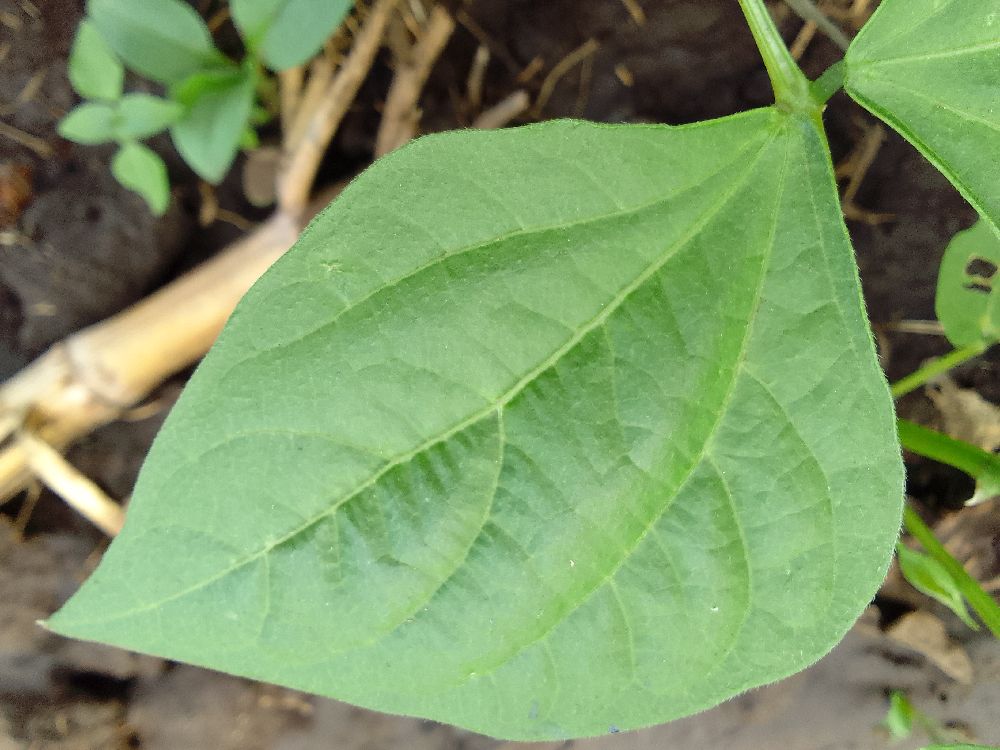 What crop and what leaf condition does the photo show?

common bean, healthy
